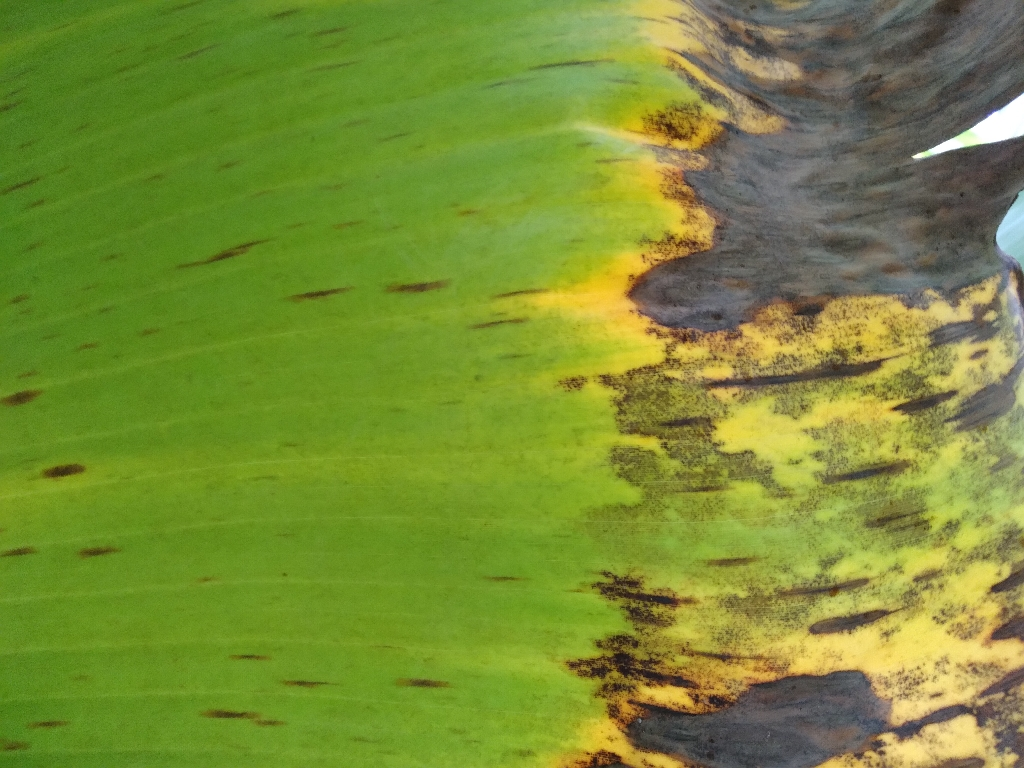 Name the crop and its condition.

banana, black sigatoka
